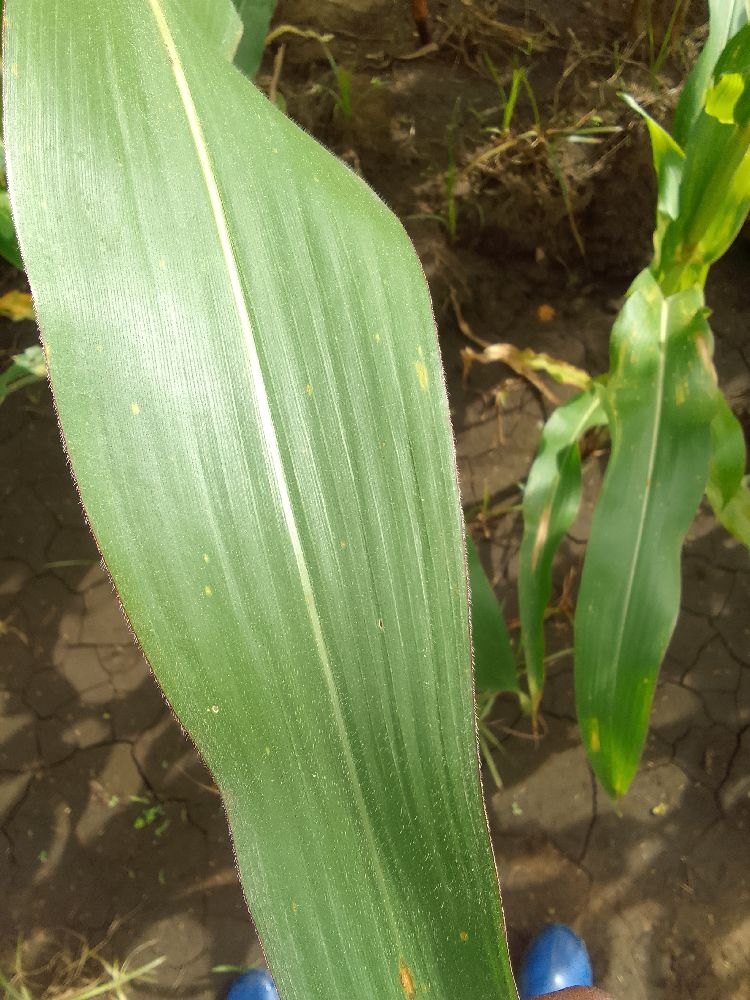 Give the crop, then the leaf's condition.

maize, healthy
